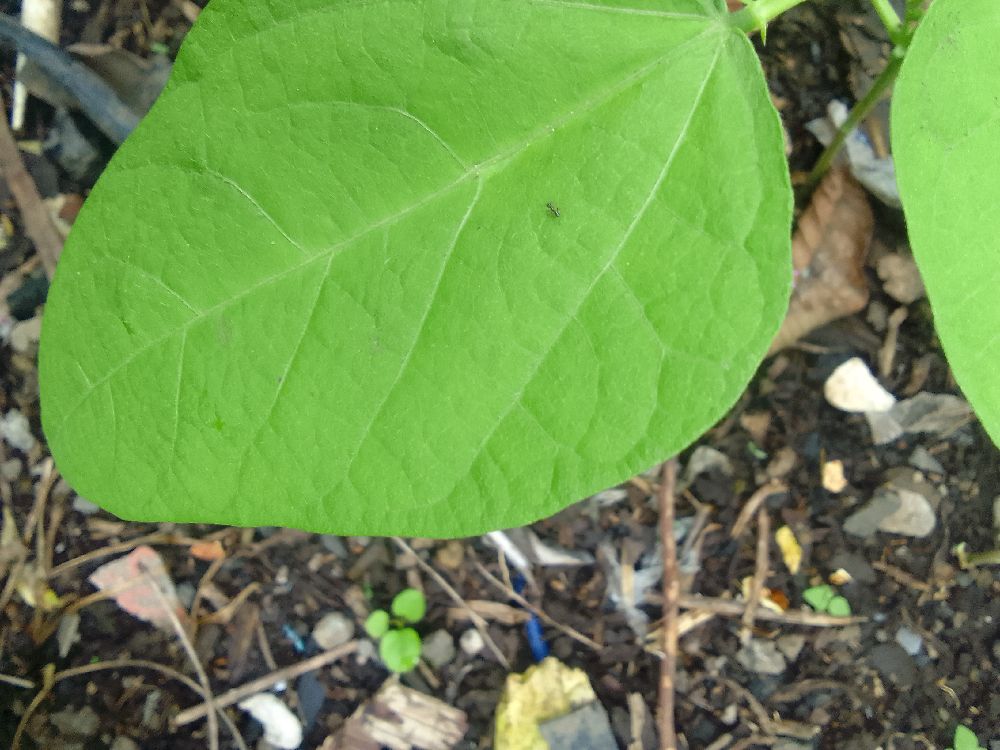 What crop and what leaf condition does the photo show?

common bean, healthy
